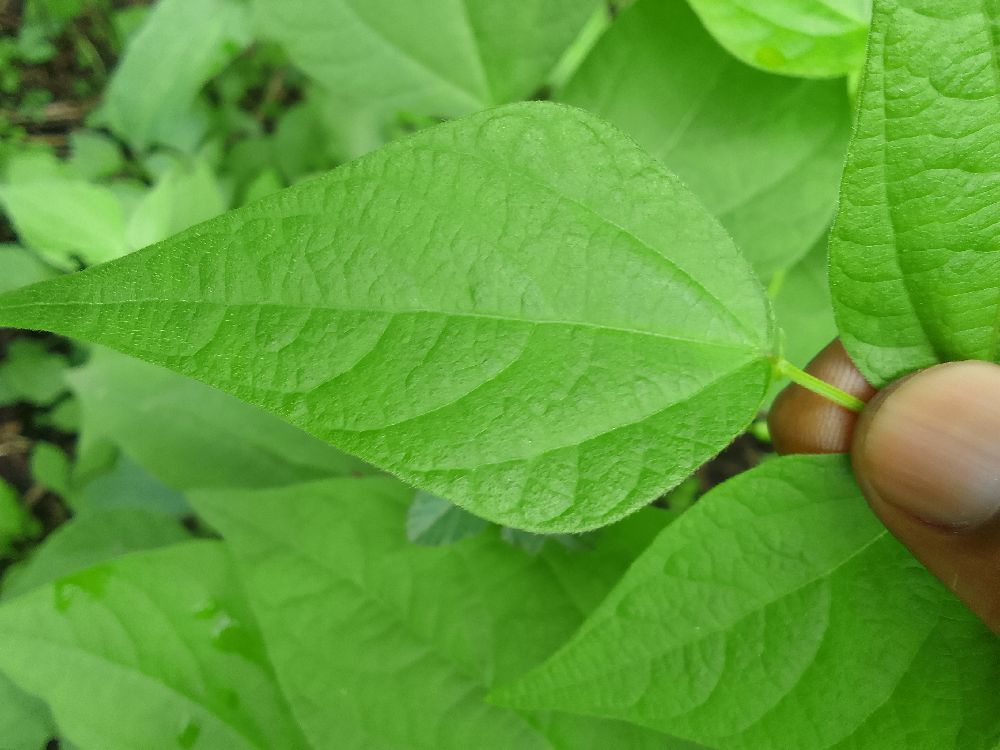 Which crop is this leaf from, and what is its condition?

common bean, healthy
